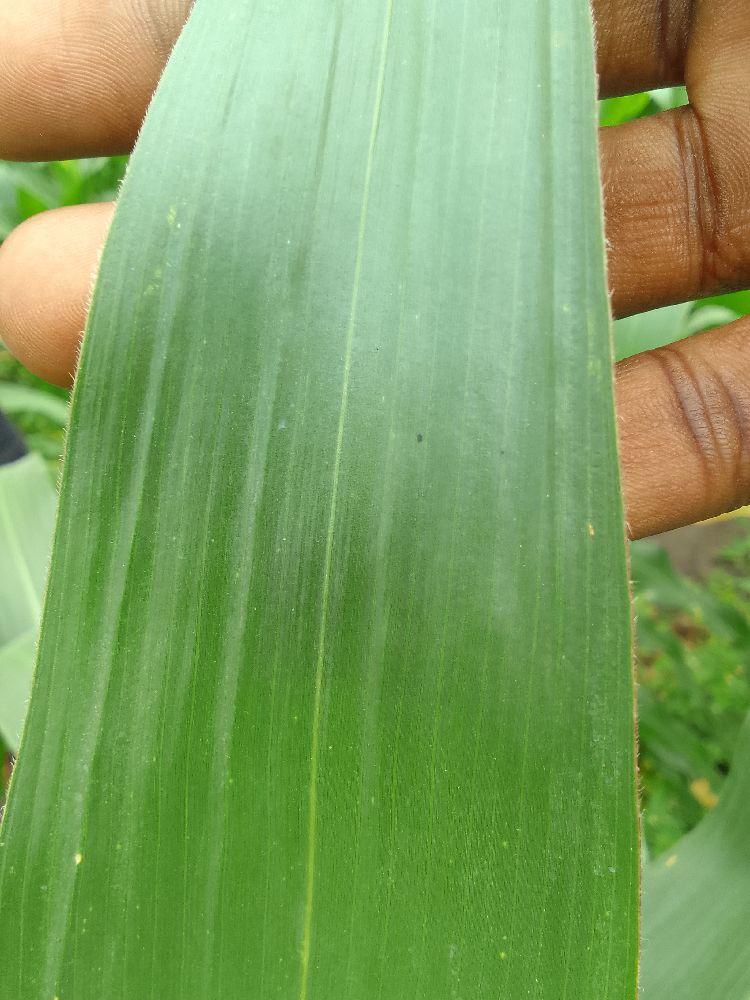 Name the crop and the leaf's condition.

maize, healthy
